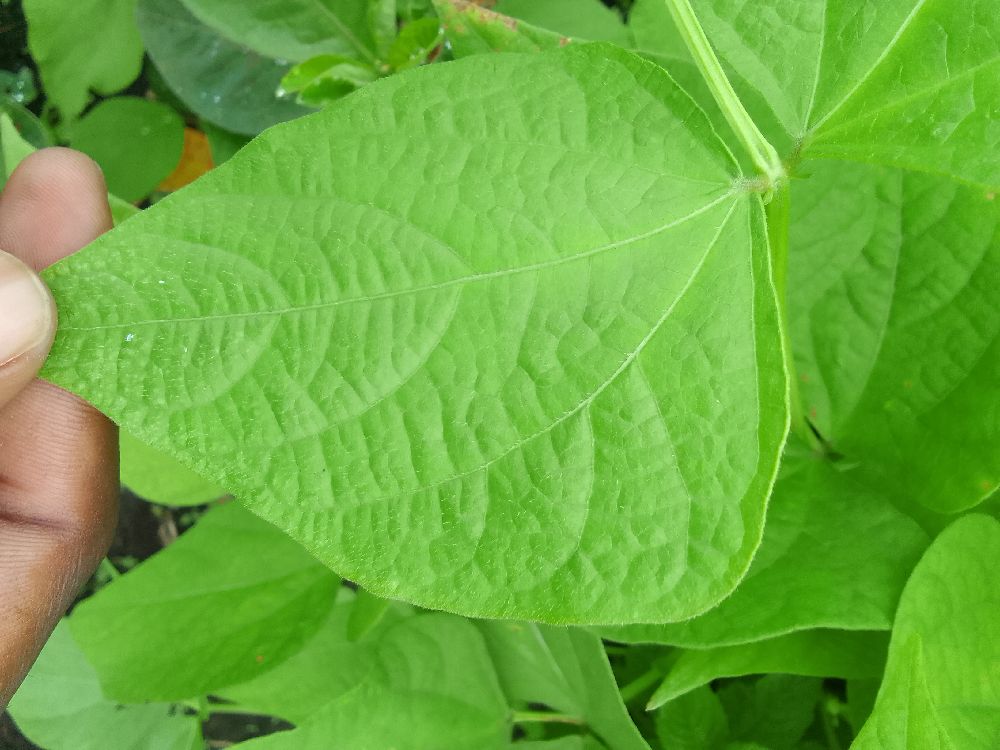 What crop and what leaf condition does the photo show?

common bean, healthy
